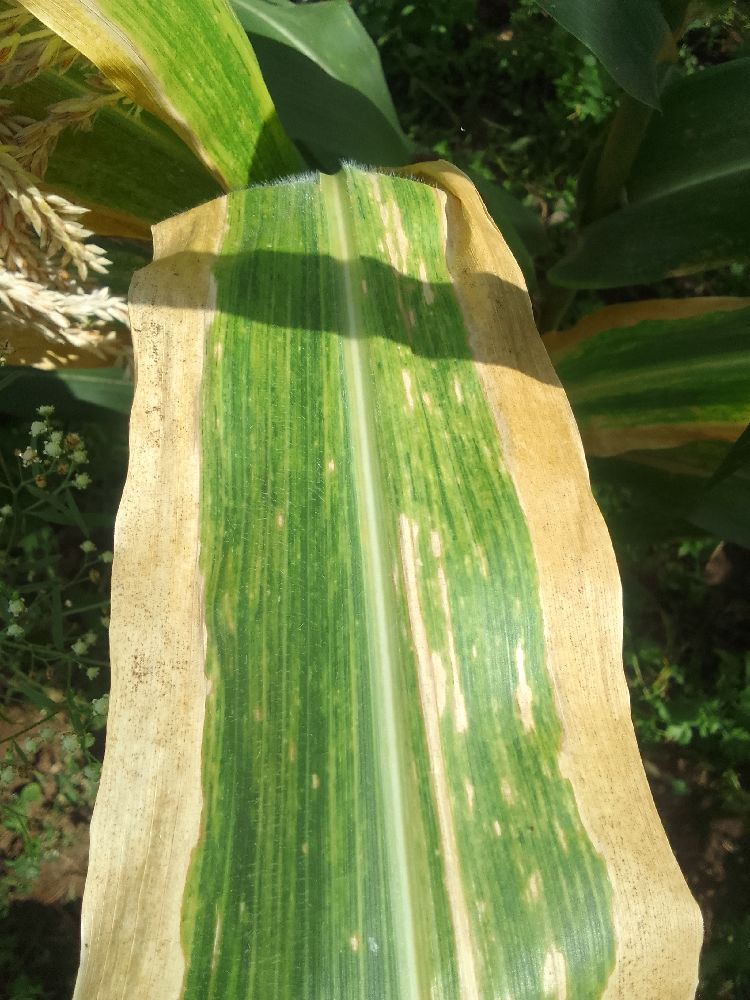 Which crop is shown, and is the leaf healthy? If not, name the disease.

maize, maize lethal necrosis
